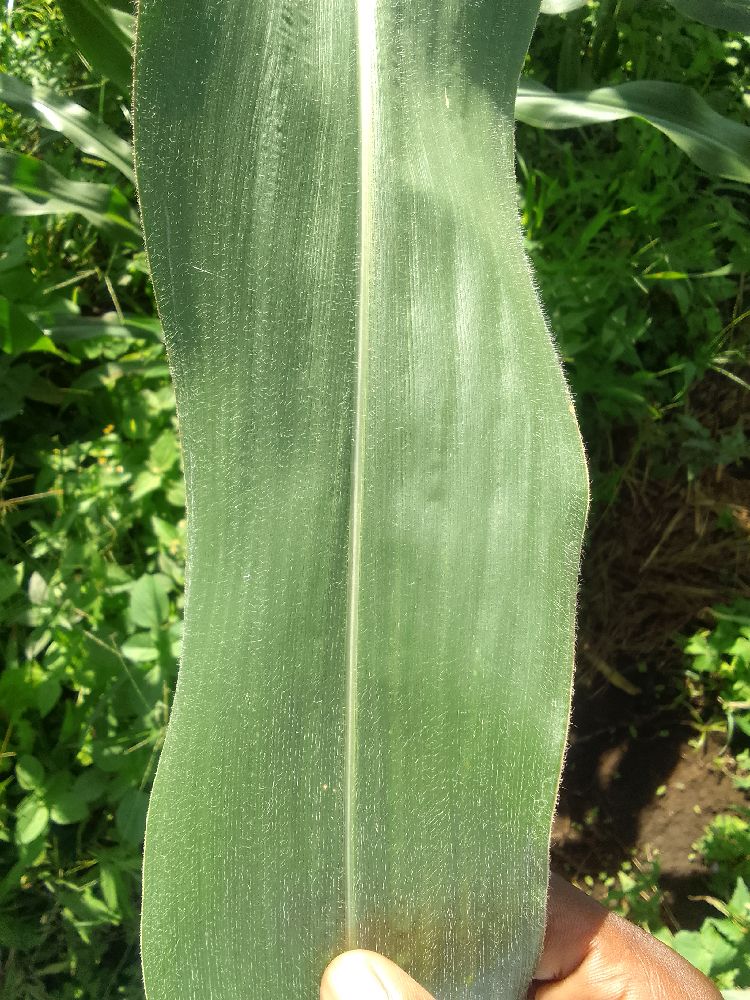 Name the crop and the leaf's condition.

maize, healthy
